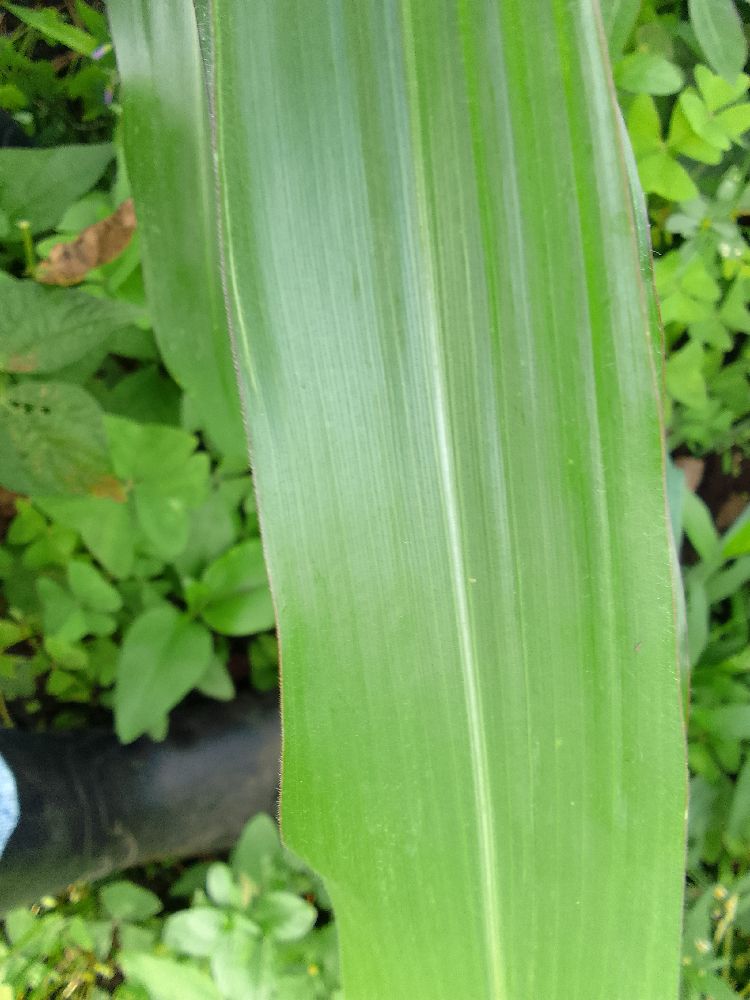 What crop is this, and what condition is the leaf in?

maize, healthy
